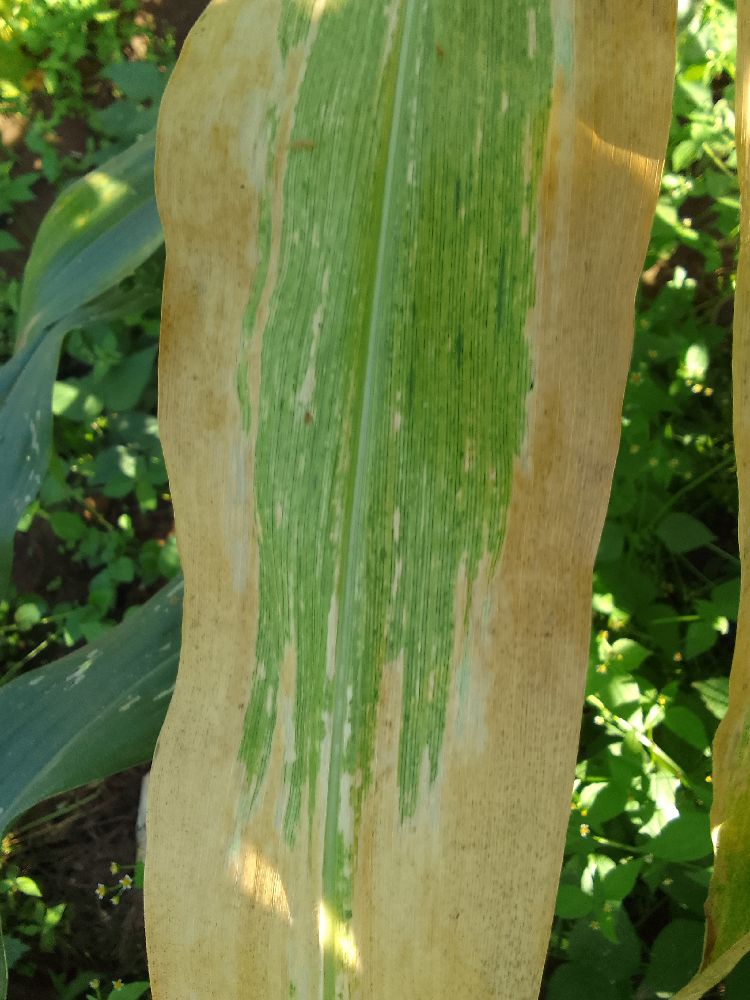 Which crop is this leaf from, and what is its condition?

maize, maize lethal necrosis
